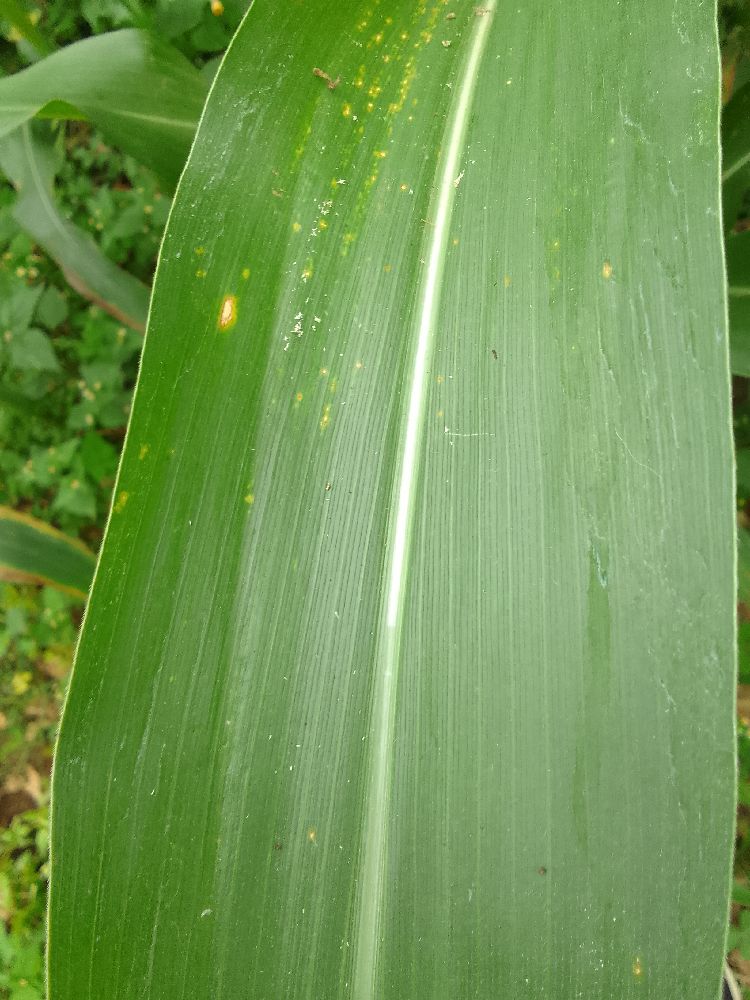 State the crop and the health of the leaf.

maize, healthy
